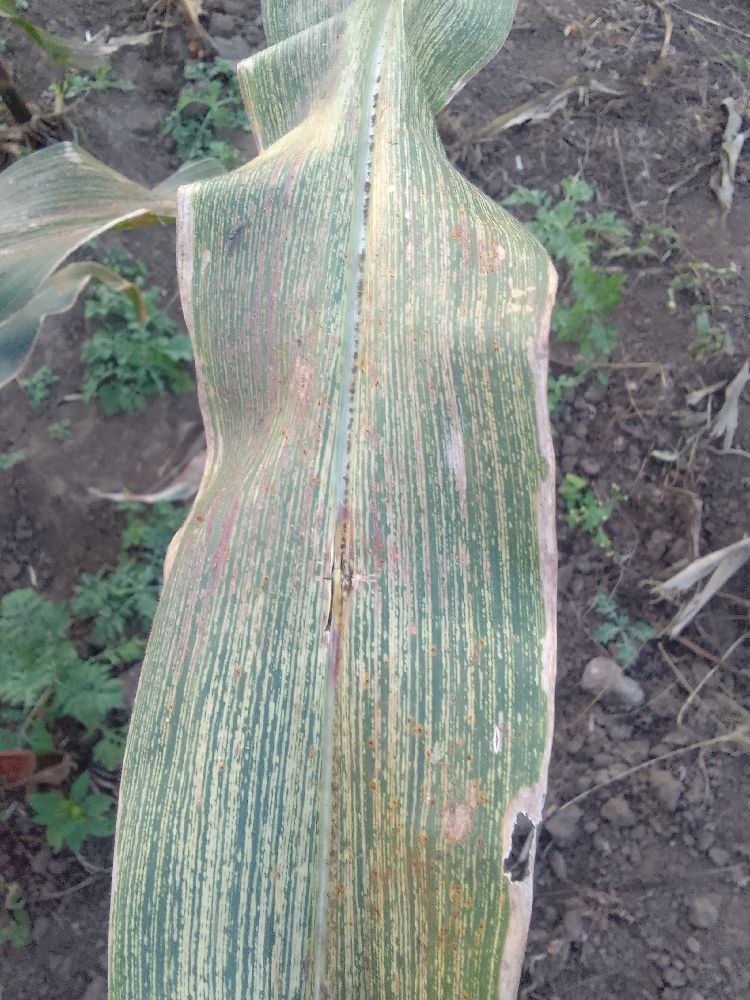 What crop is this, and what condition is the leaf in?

maize, maize streak virus
